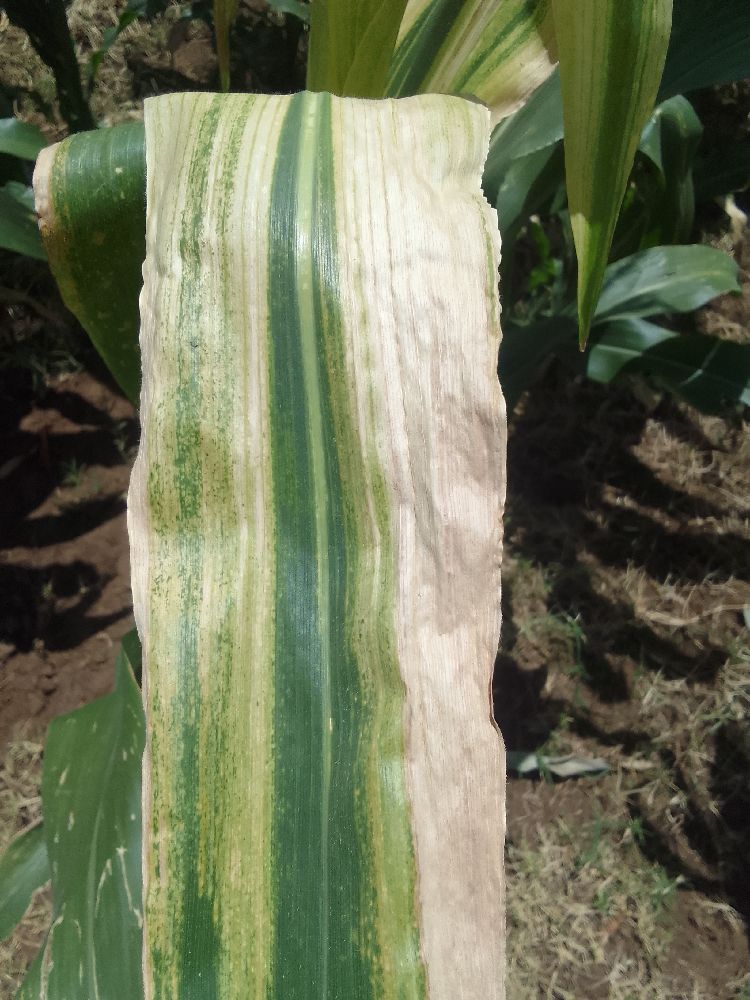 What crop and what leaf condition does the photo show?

maize, maize lethal necrosis
